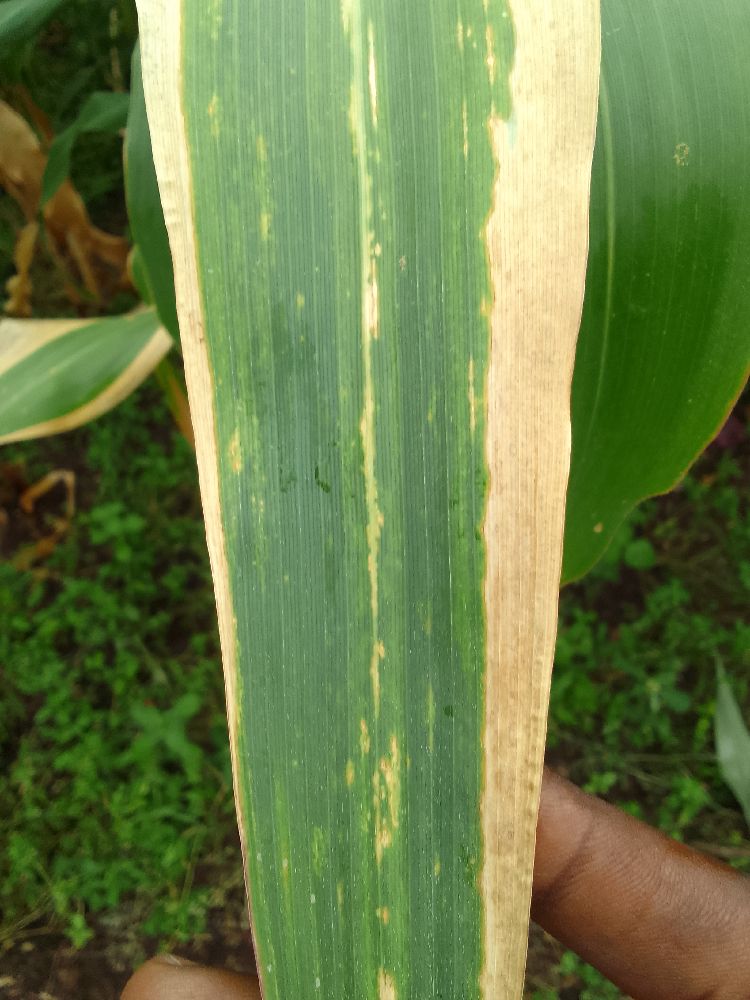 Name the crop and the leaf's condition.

maize, maize lethal necrosis
